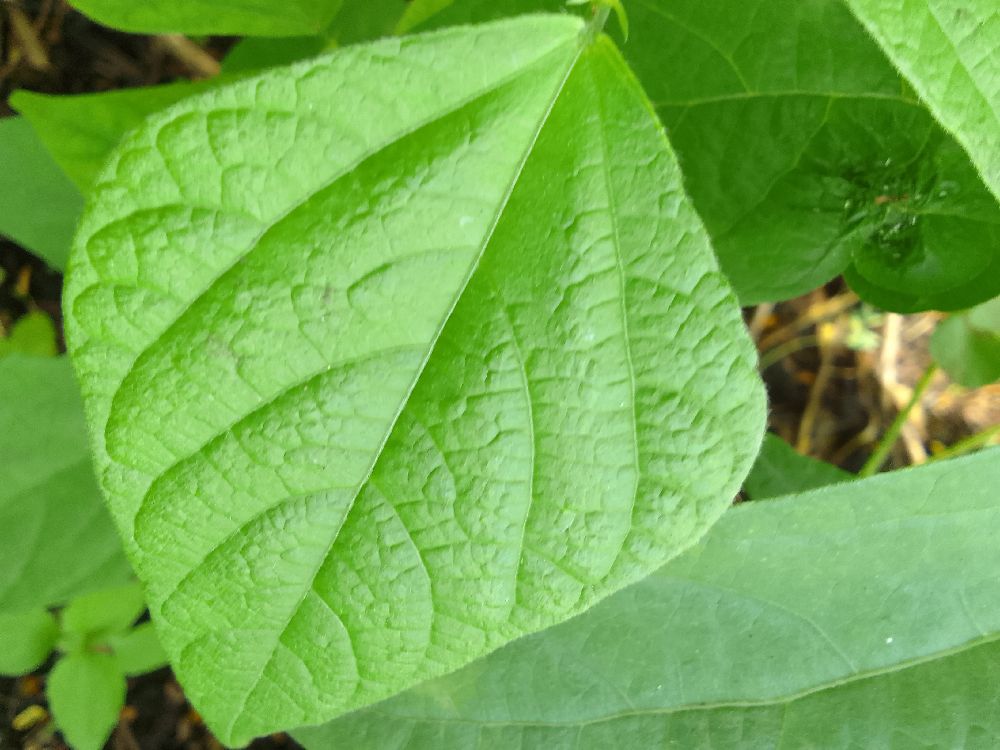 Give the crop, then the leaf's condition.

common bean, healthy
